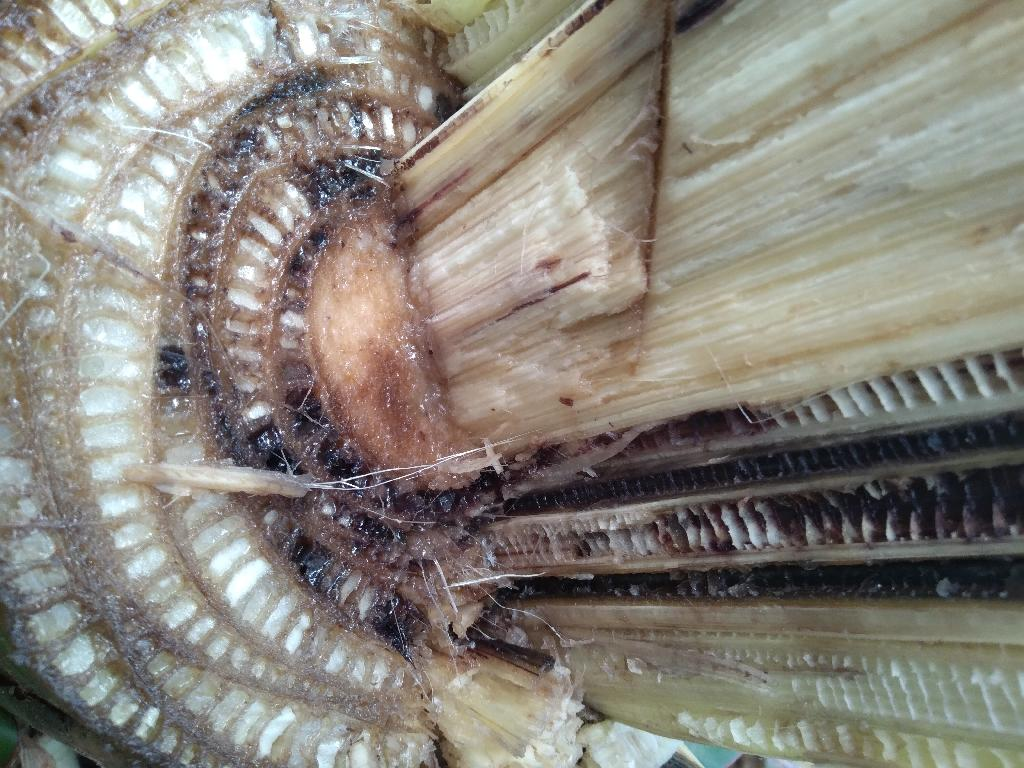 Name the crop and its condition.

banana, fusarium wilt race 1
